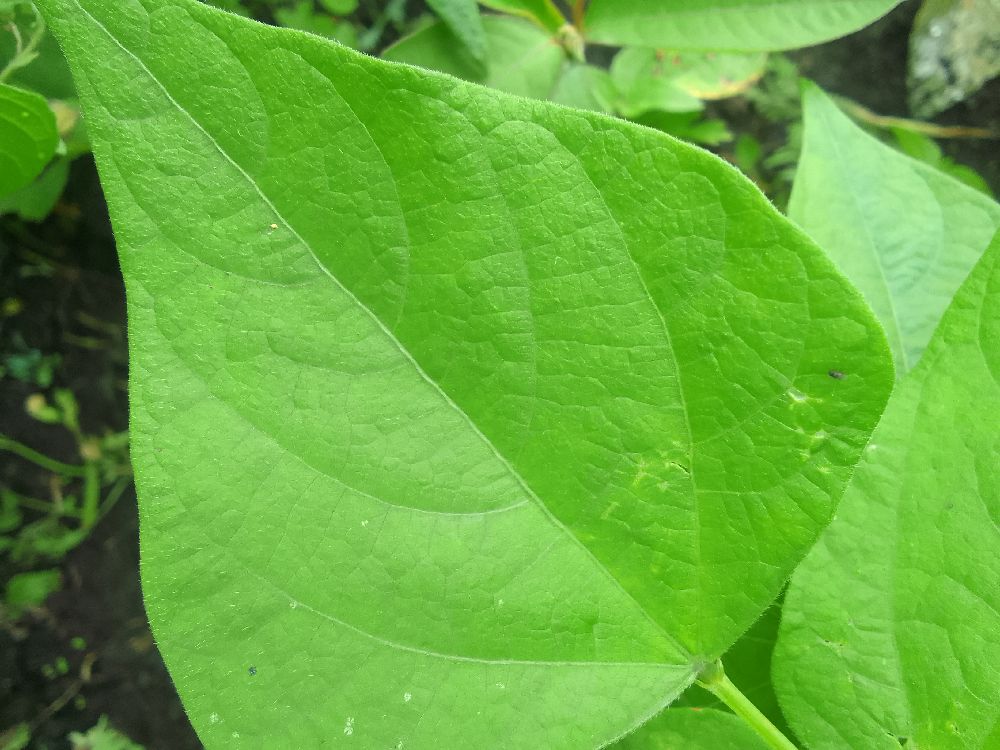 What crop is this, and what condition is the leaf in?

common bean, healthy
